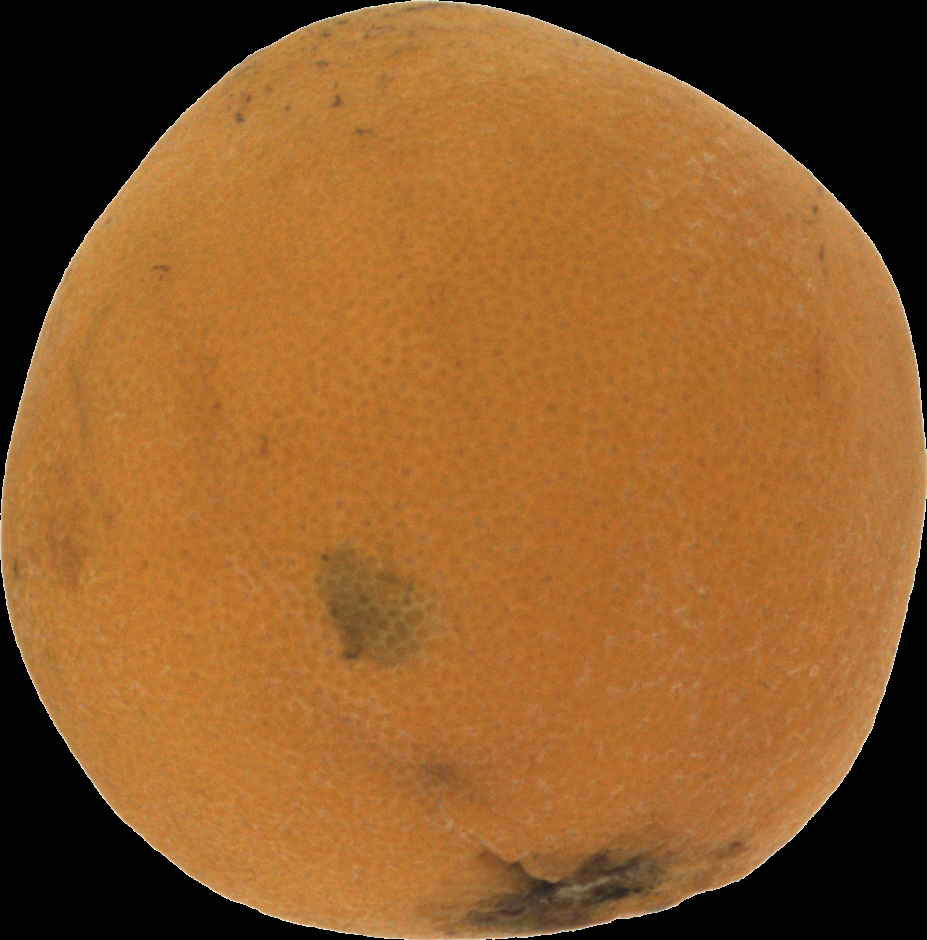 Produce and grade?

orange, bad
